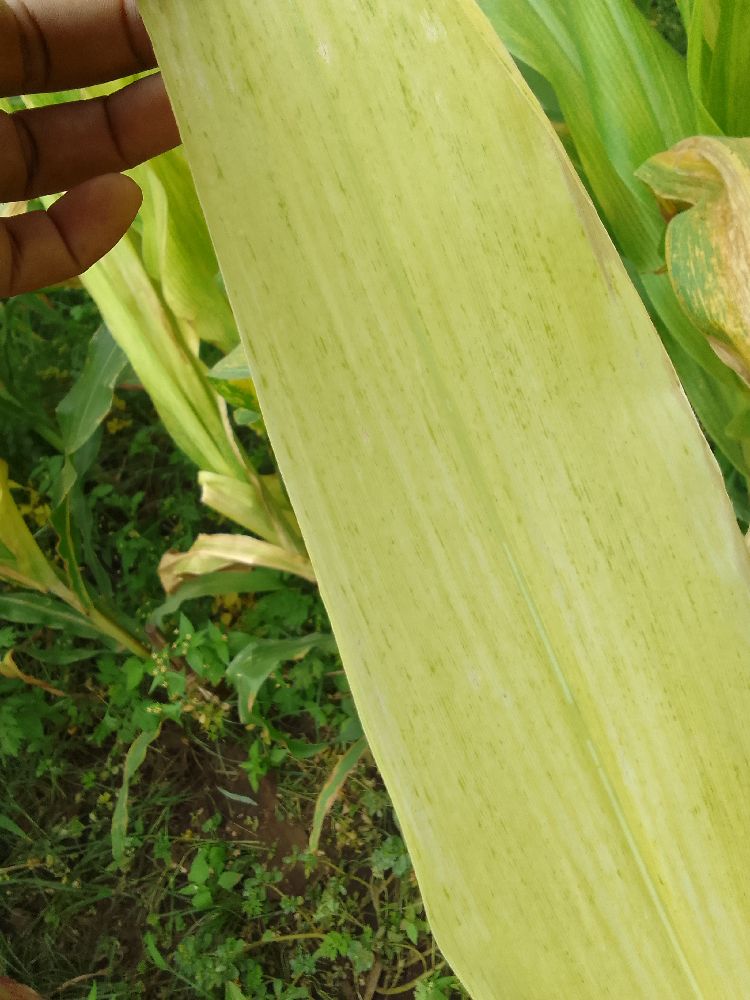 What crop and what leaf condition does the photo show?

maize, maize lethal necrosis
